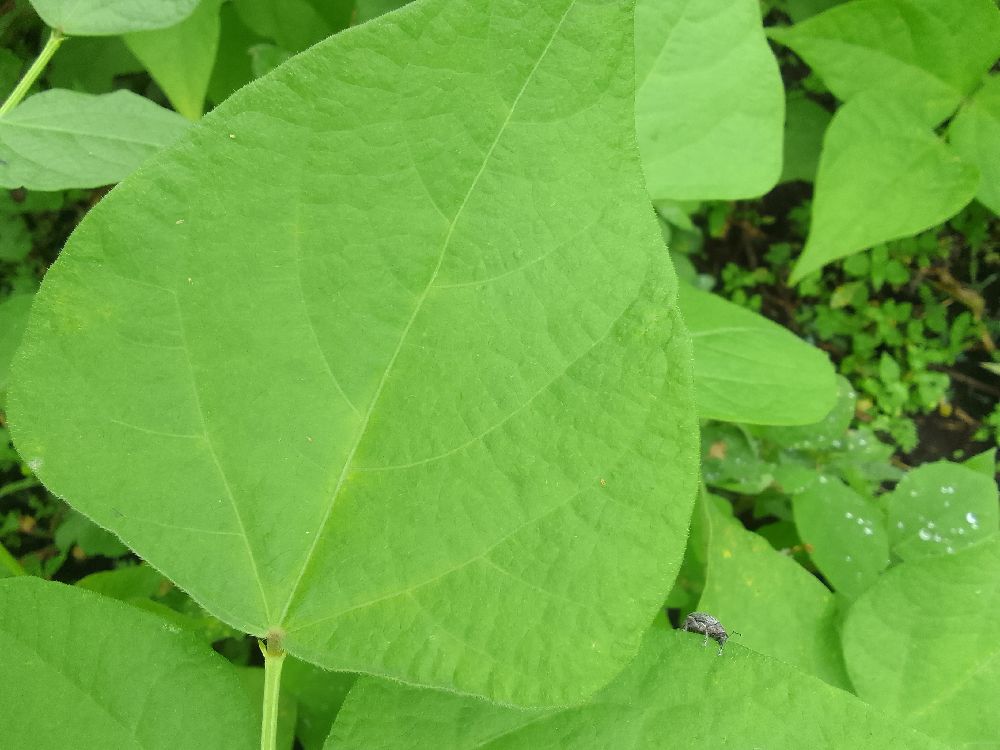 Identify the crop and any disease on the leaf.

common bean, healthy
